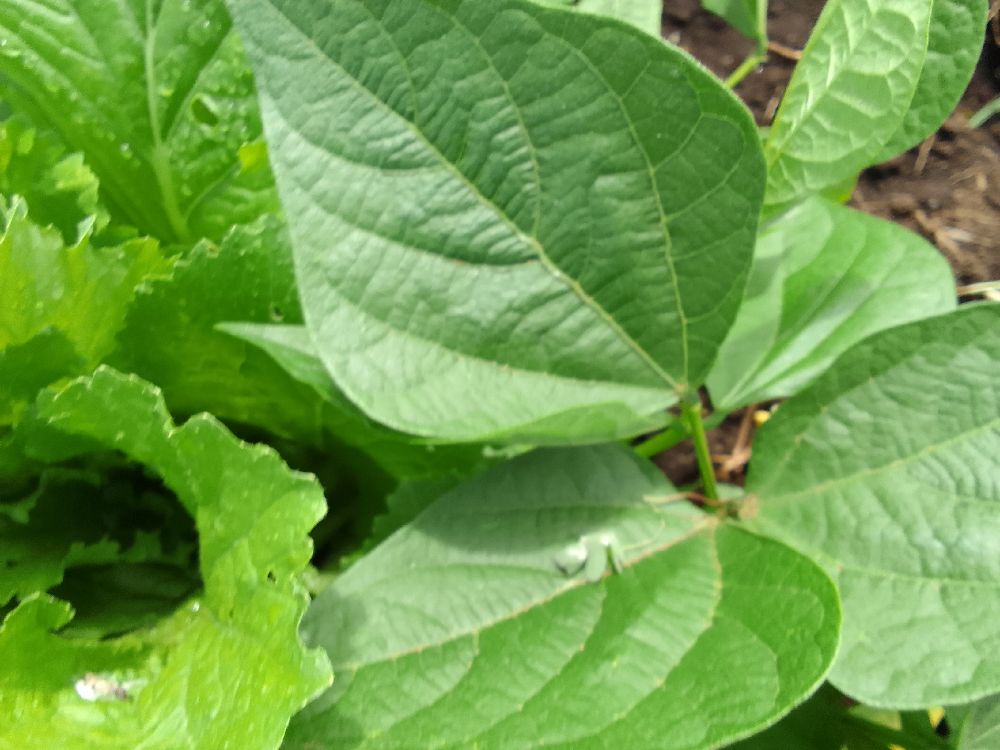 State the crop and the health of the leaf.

common bean, healthy
